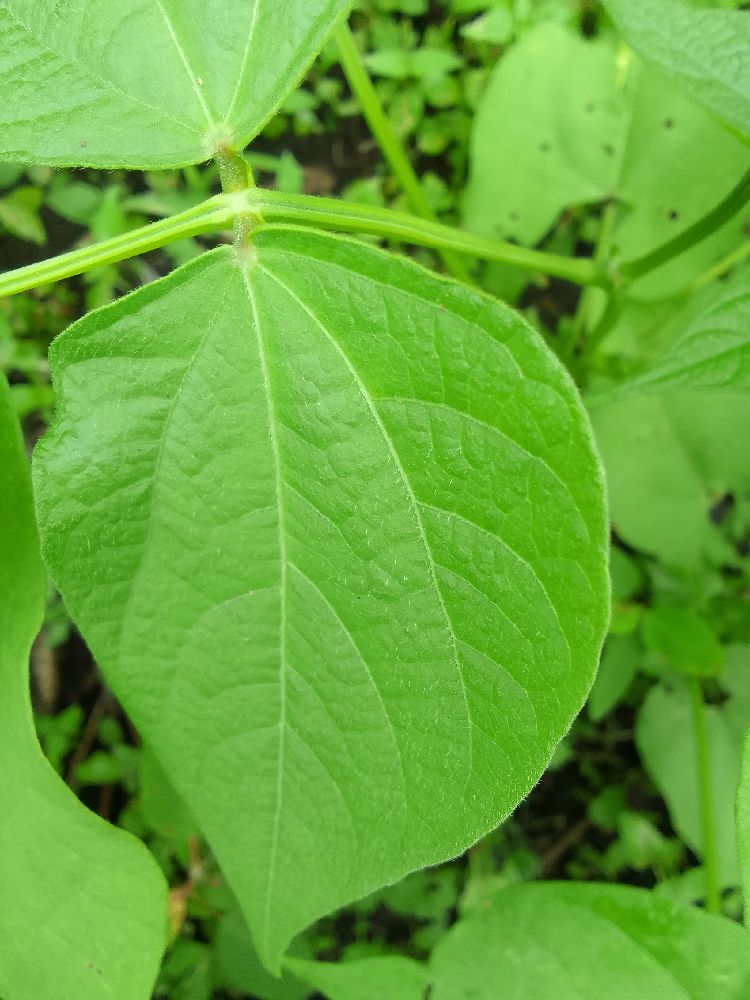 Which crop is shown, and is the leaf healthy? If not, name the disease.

common bean, healthy
